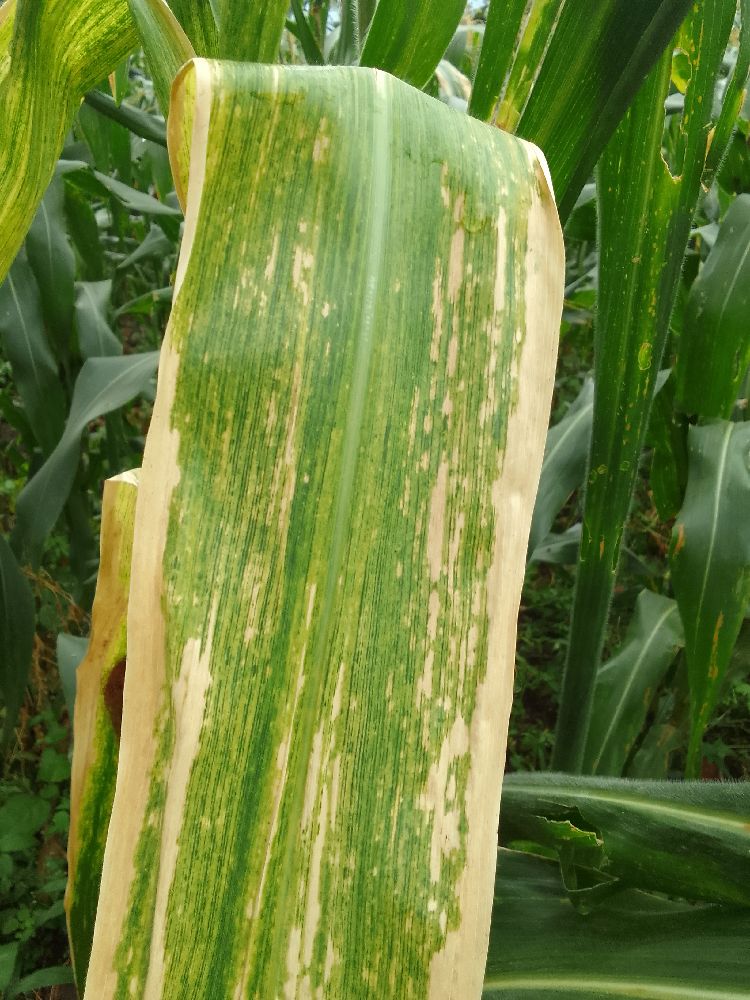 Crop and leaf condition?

maize, maize lethal necrosis
